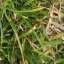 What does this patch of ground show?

grass
